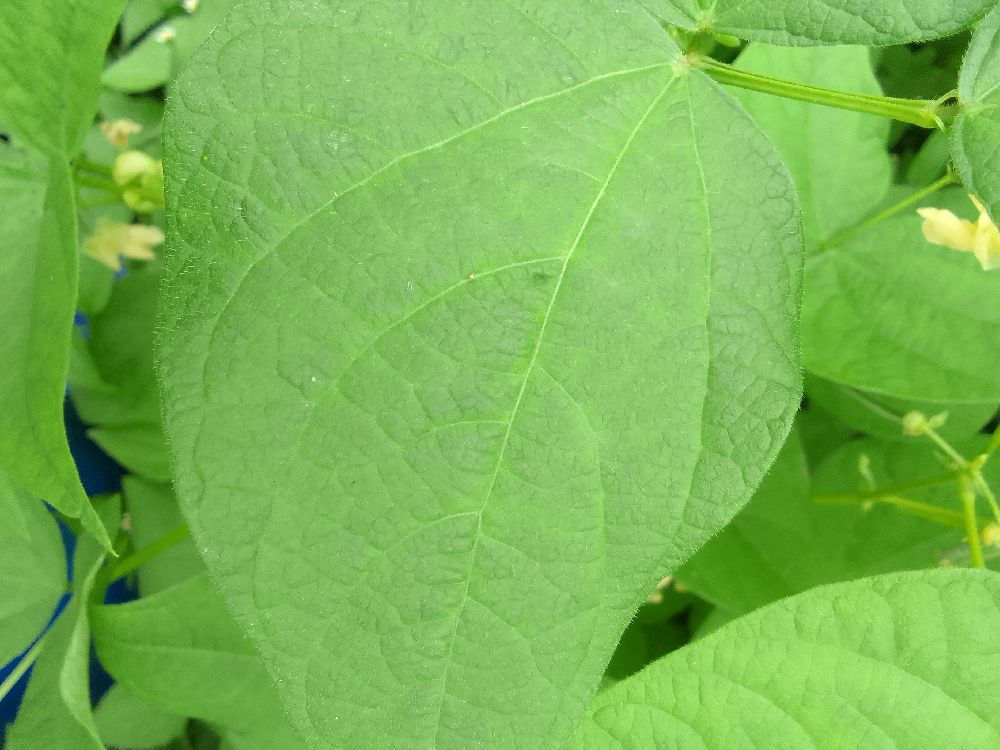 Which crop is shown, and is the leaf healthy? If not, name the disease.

common bean, healthy
